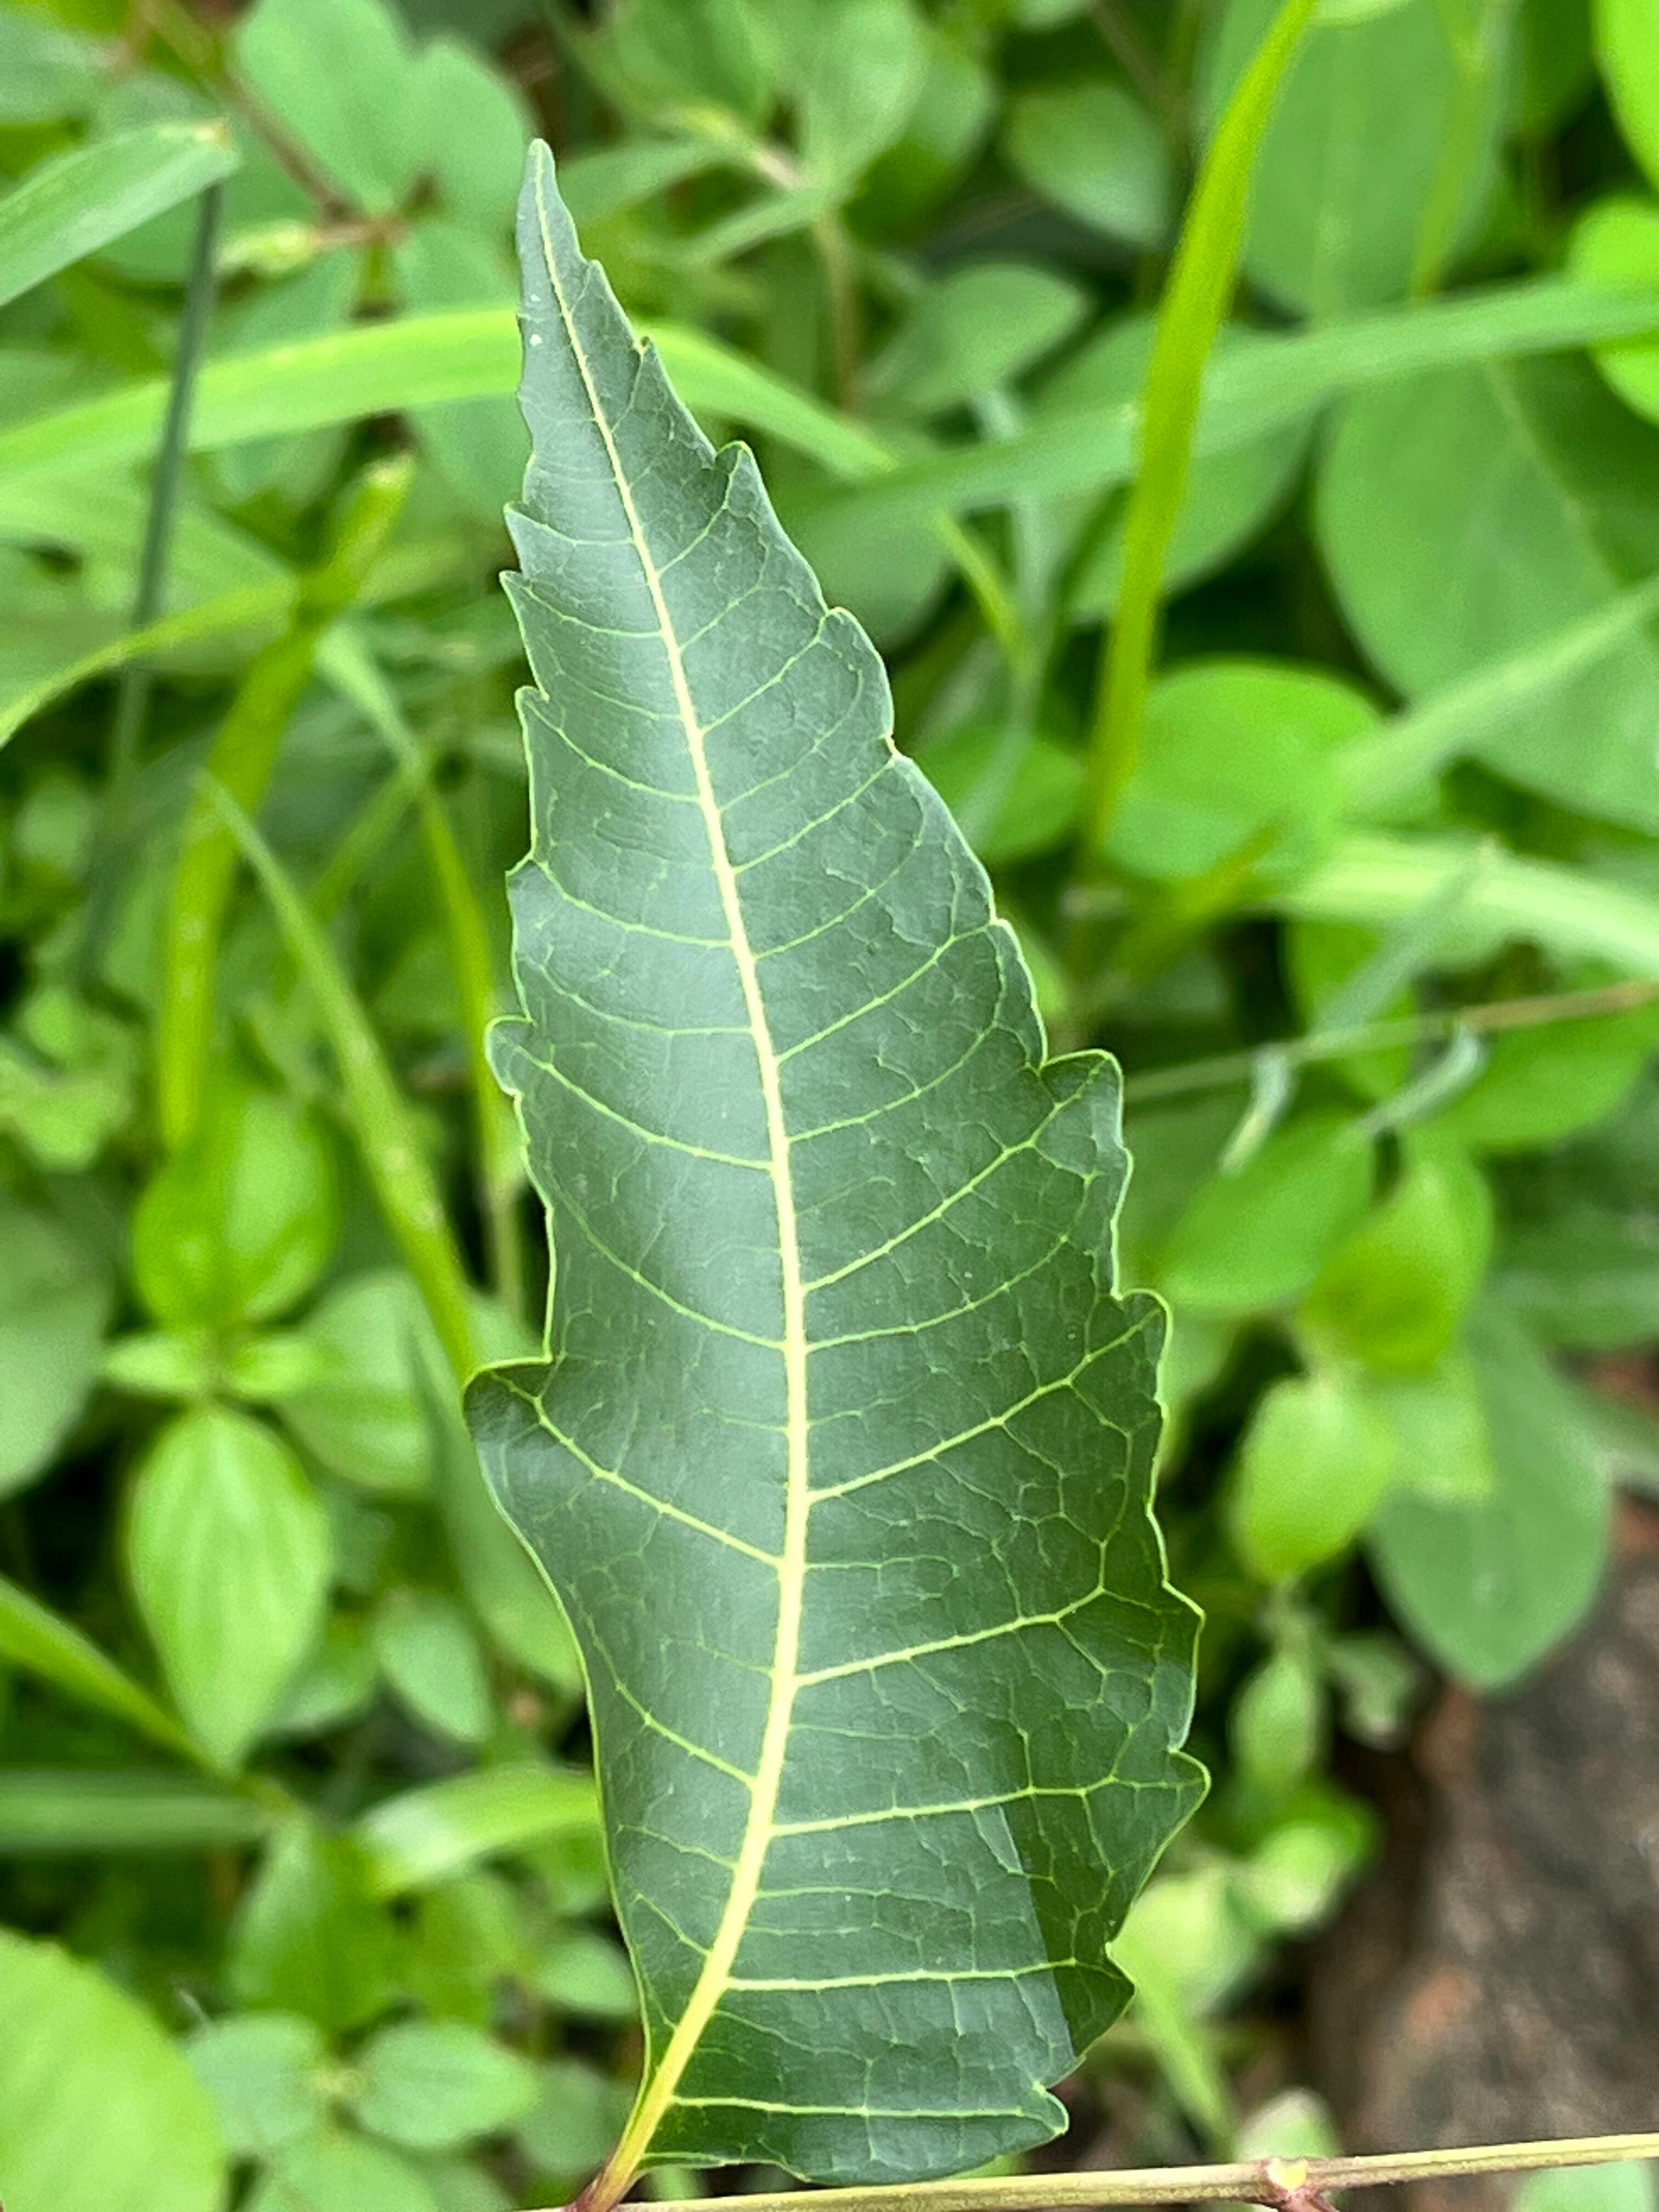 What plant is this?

neem
